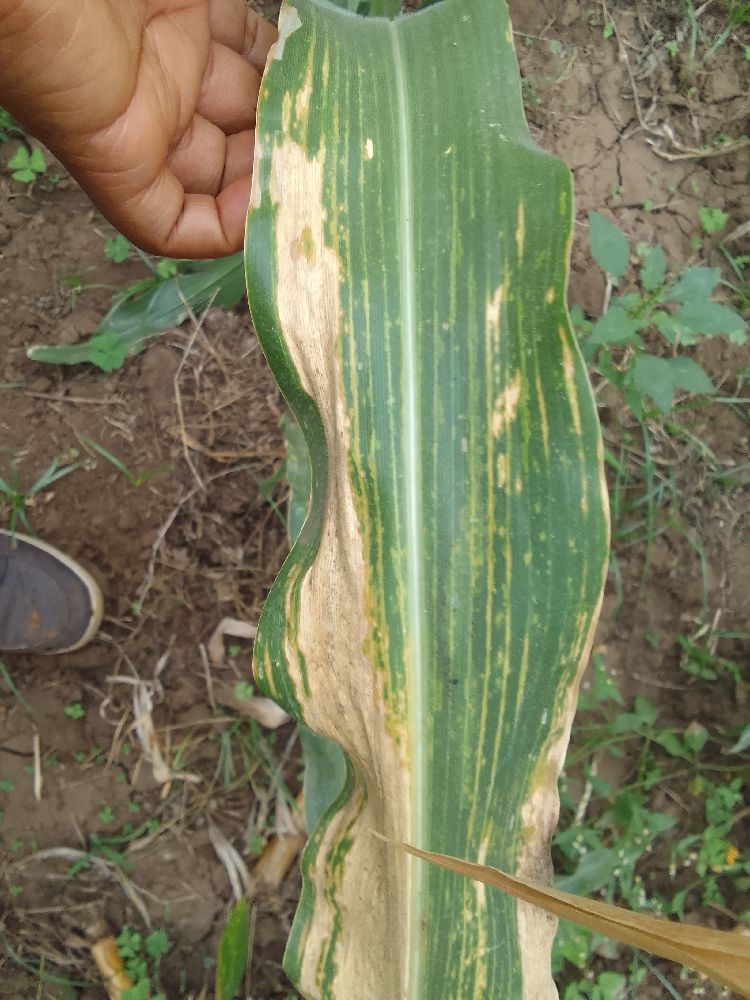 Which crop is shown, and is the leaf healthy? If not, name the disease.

maize, maize lethal necrosis
